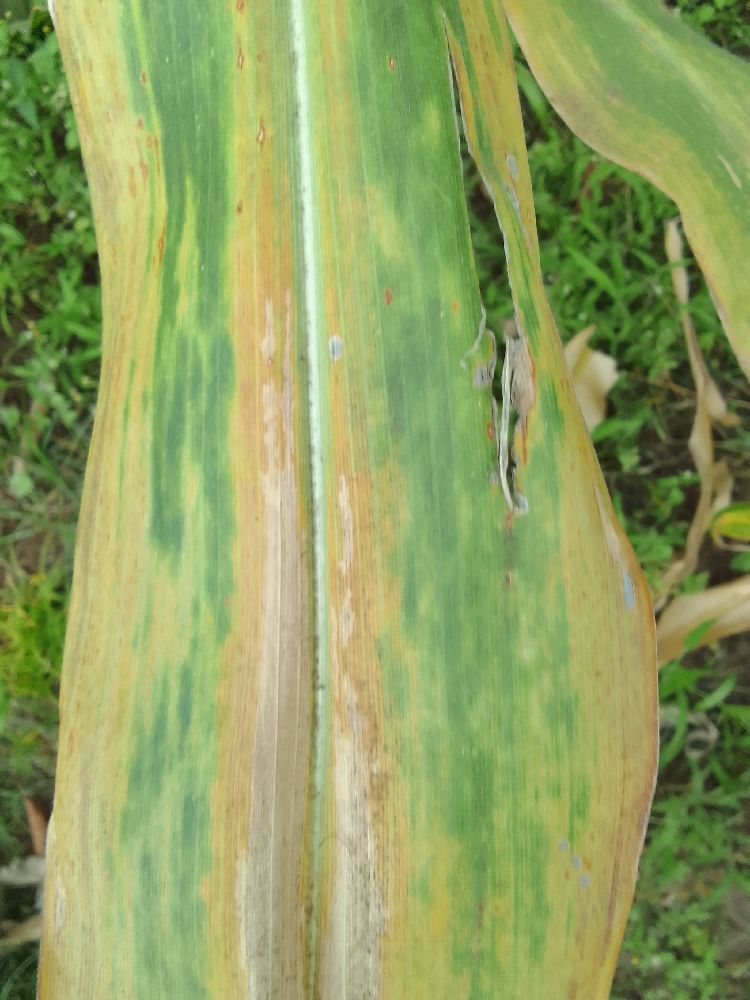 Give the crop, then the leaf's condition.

maize, maize lethal necrosis
